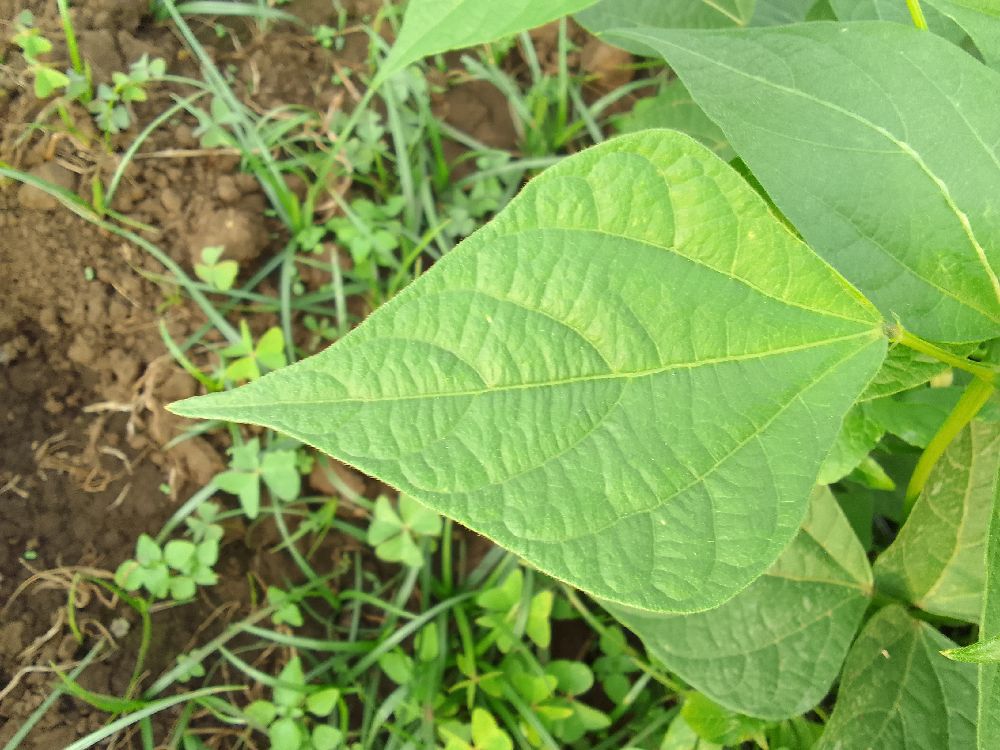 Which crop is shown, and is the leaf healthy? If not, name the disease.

common bean, healthy
